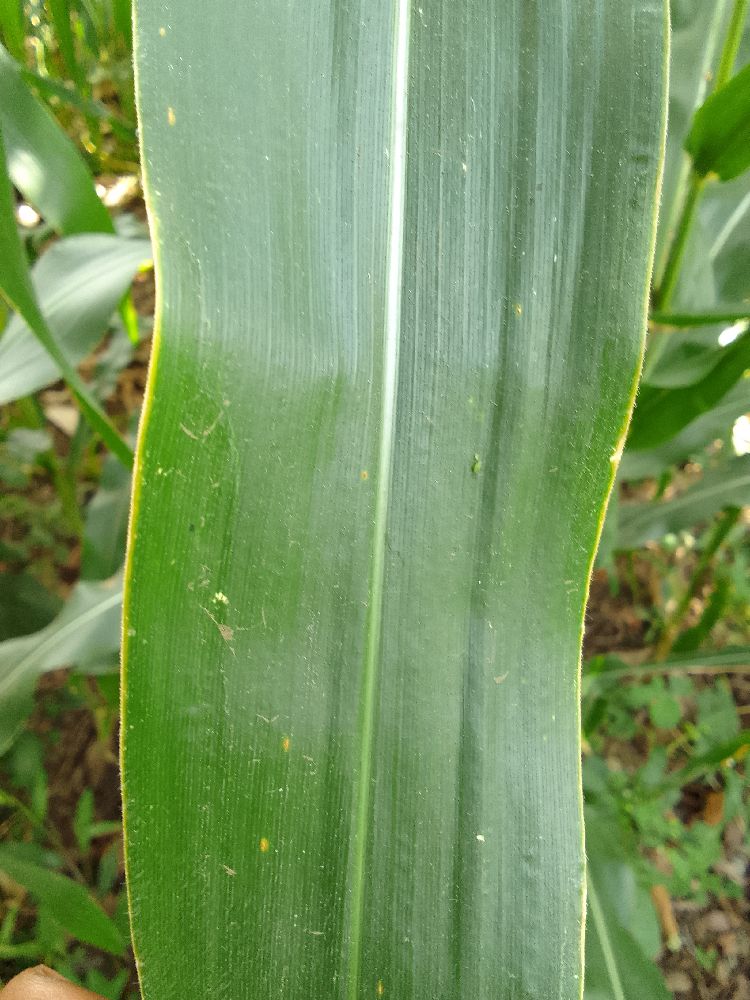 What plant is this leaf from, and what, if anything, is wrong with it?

maize, healthy
